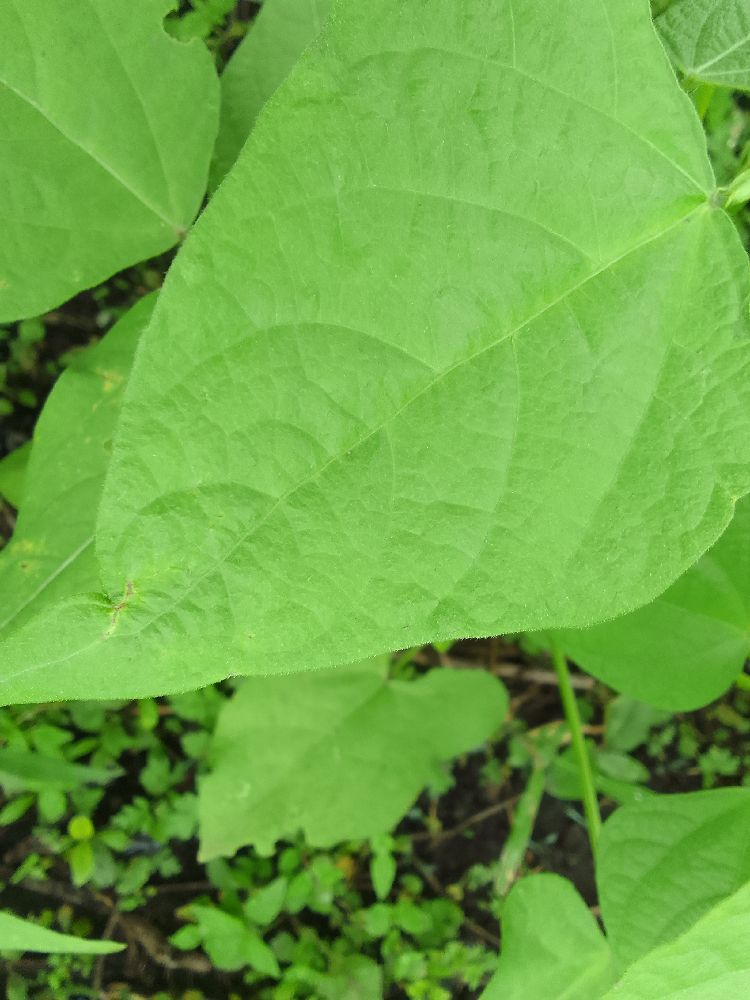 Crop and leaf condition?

common bean, healthy
